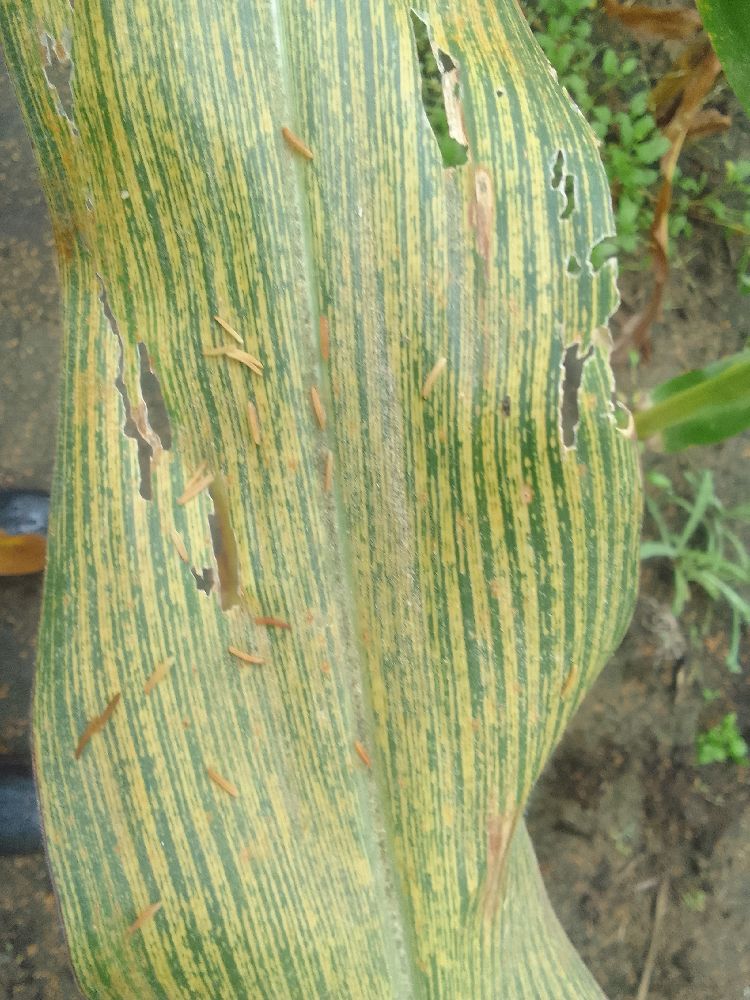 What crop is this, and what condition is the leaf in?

maize, maize streak virus
